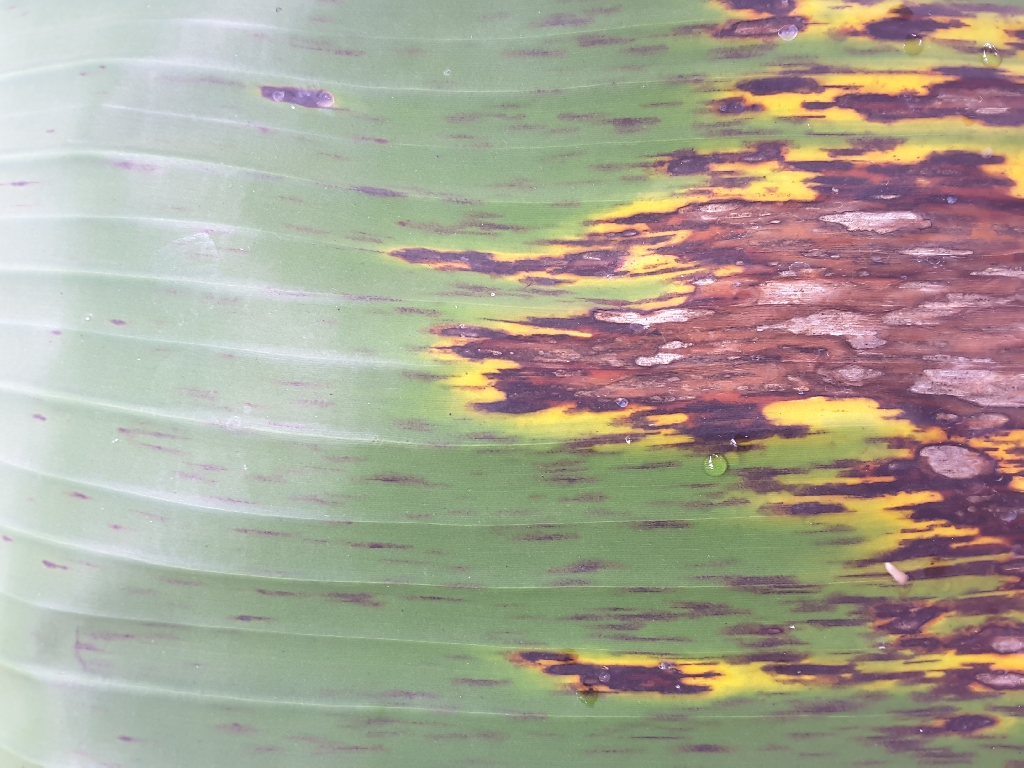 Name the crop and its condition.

banana, black sigatoka
